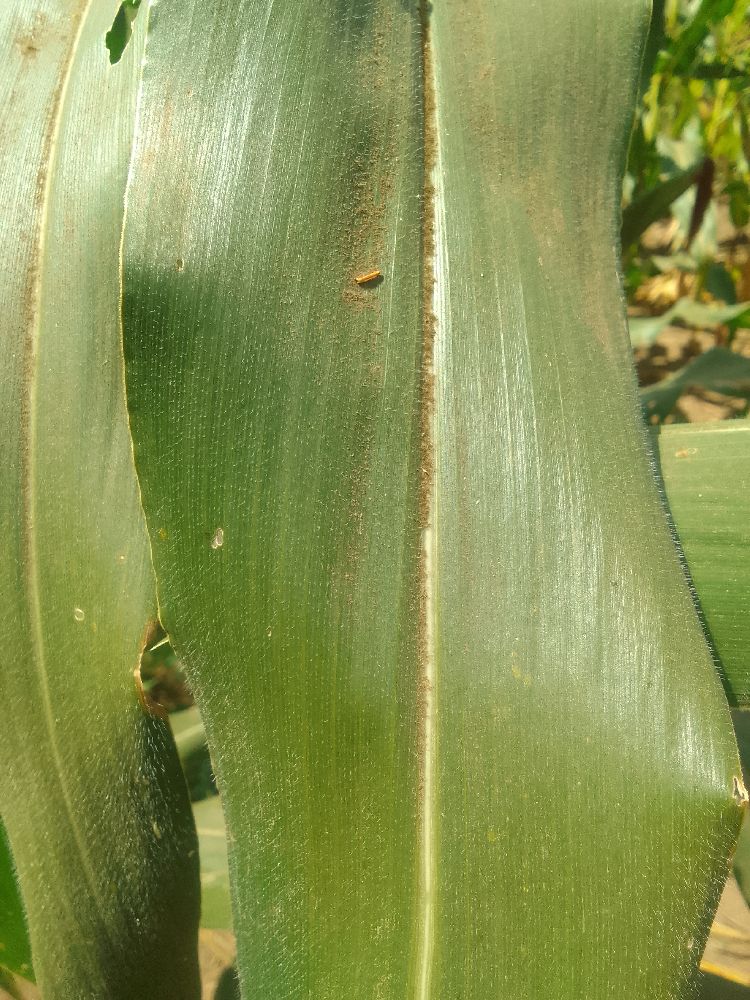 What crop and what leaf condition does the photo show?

maize, healthy
